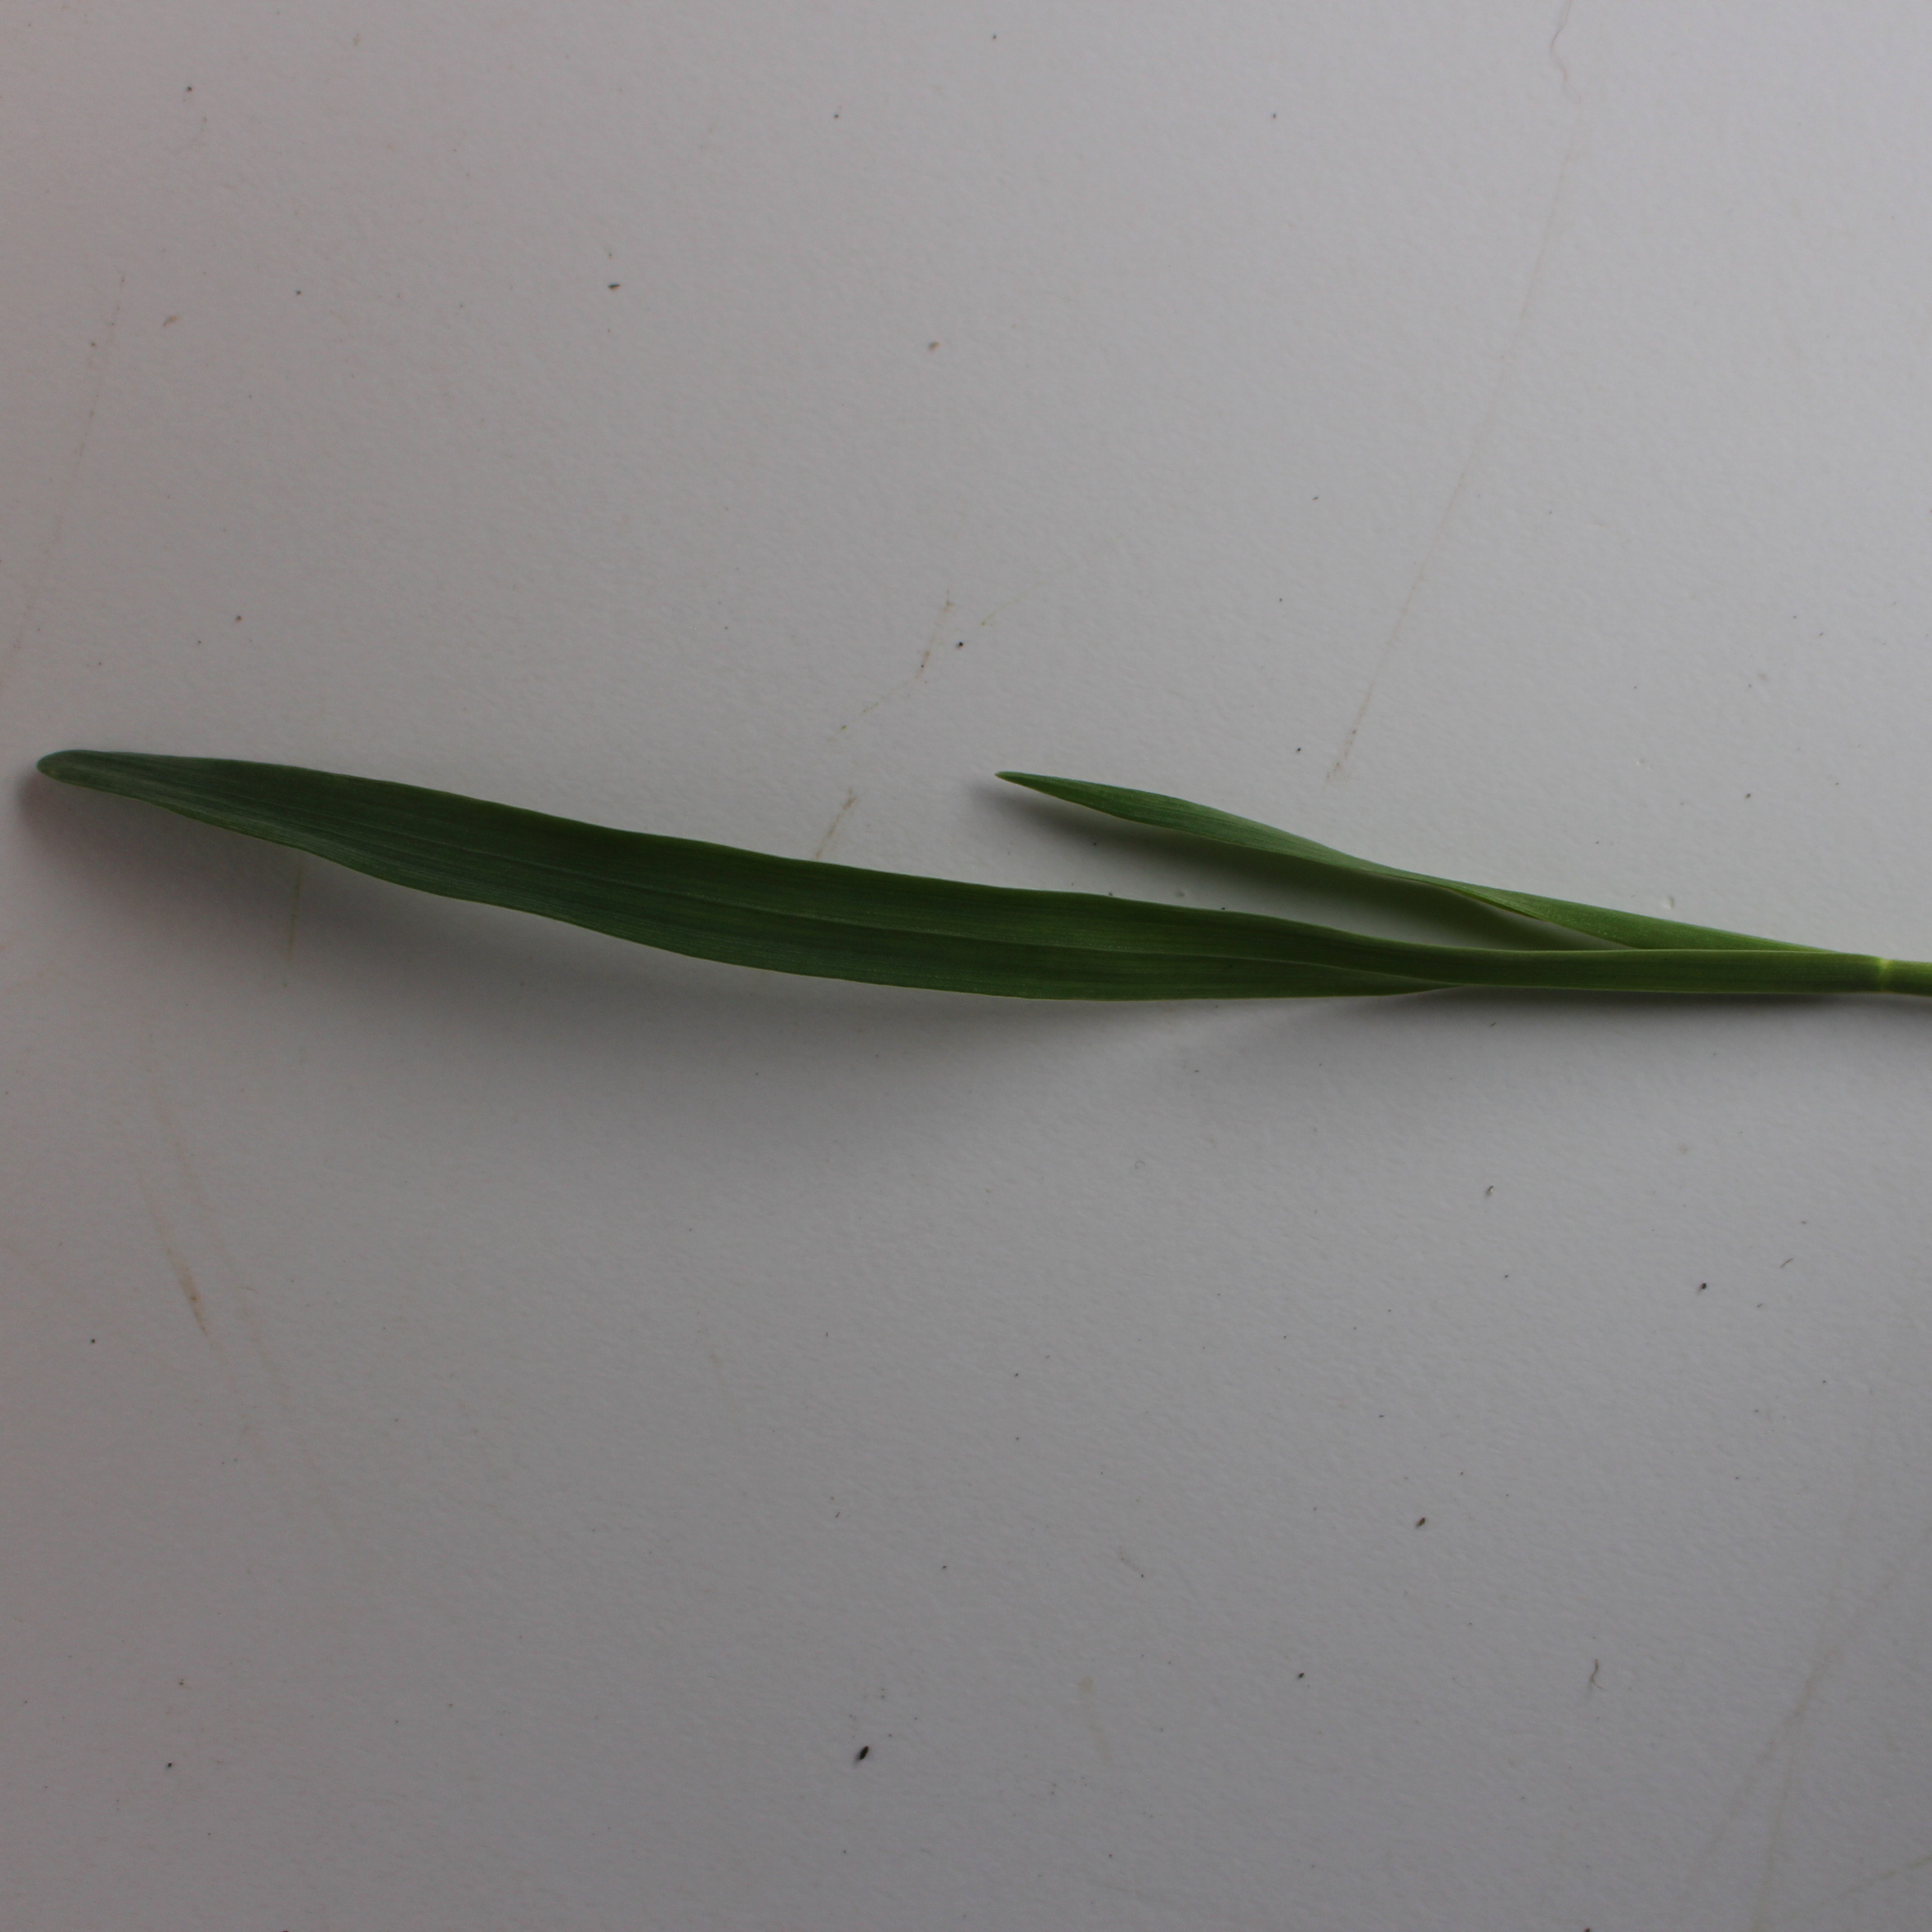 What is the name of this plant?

Avena sterilis
